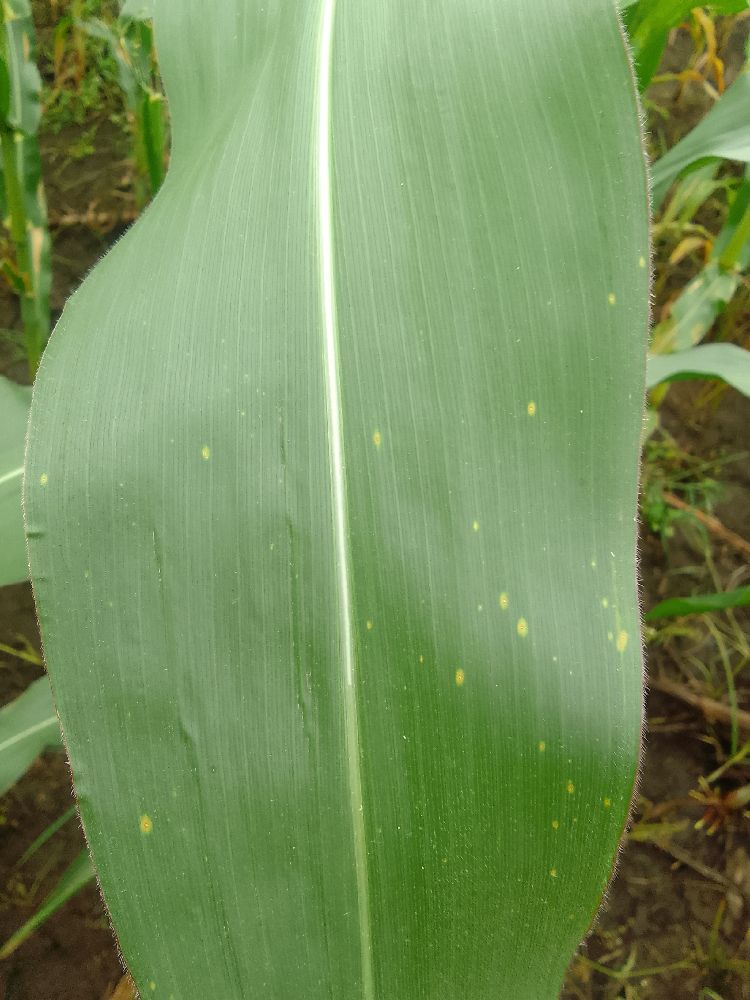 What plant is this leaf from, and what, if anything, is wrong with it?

maize, healthy
